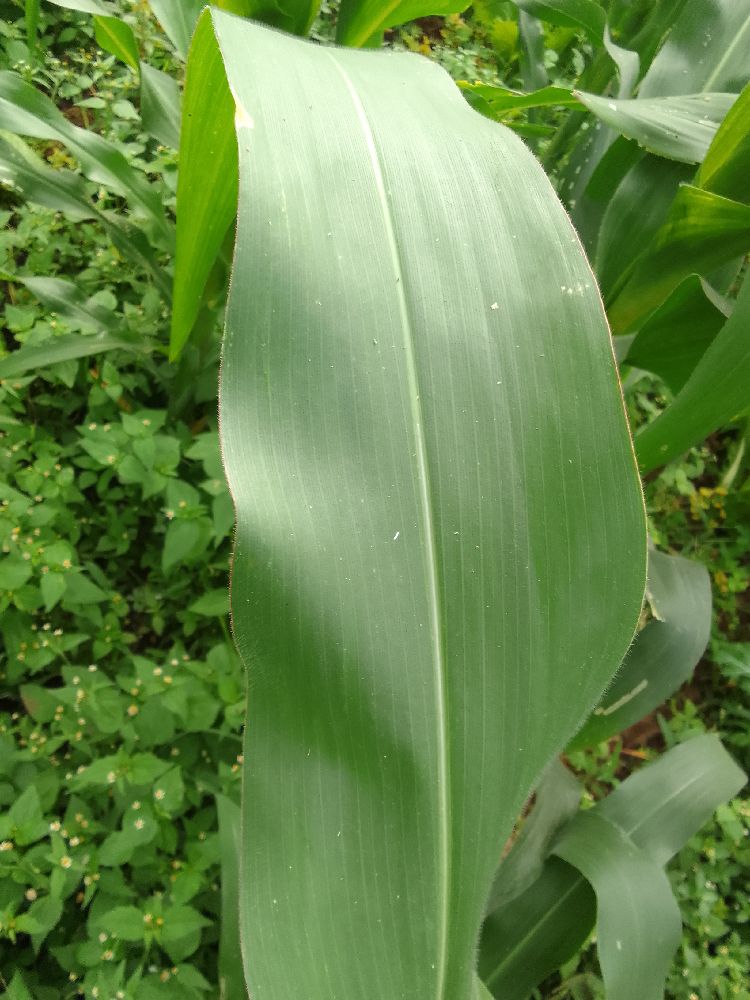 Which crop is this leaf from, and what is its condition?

maize, healthy
